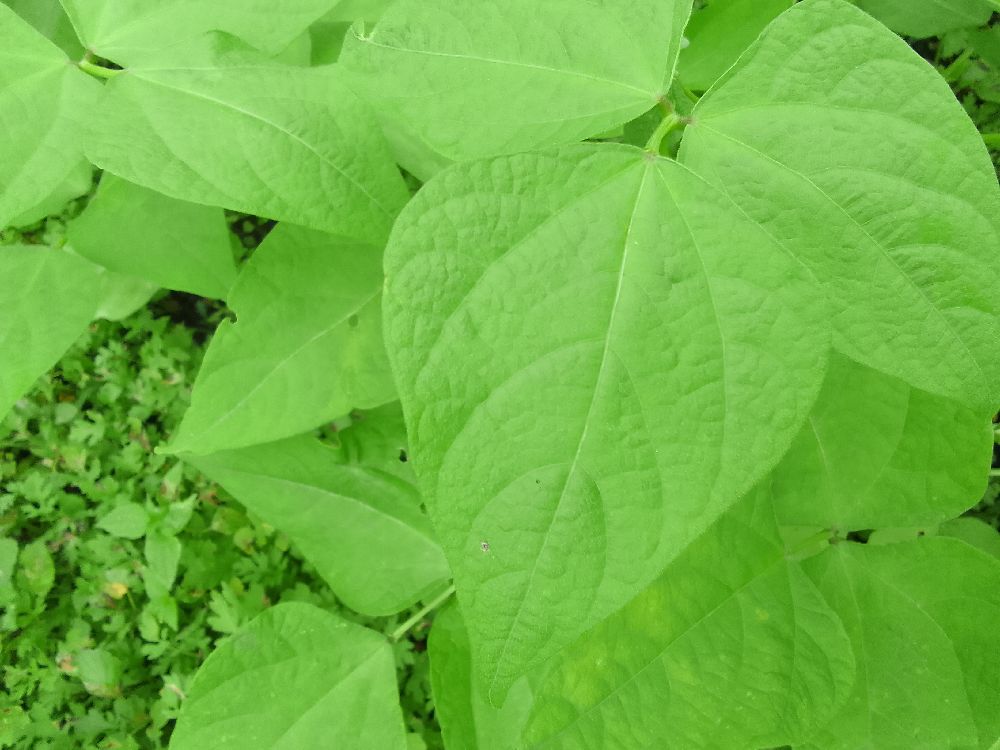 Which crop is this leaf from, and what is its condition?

common bean, healthy
